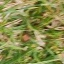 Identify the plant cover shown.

grass
